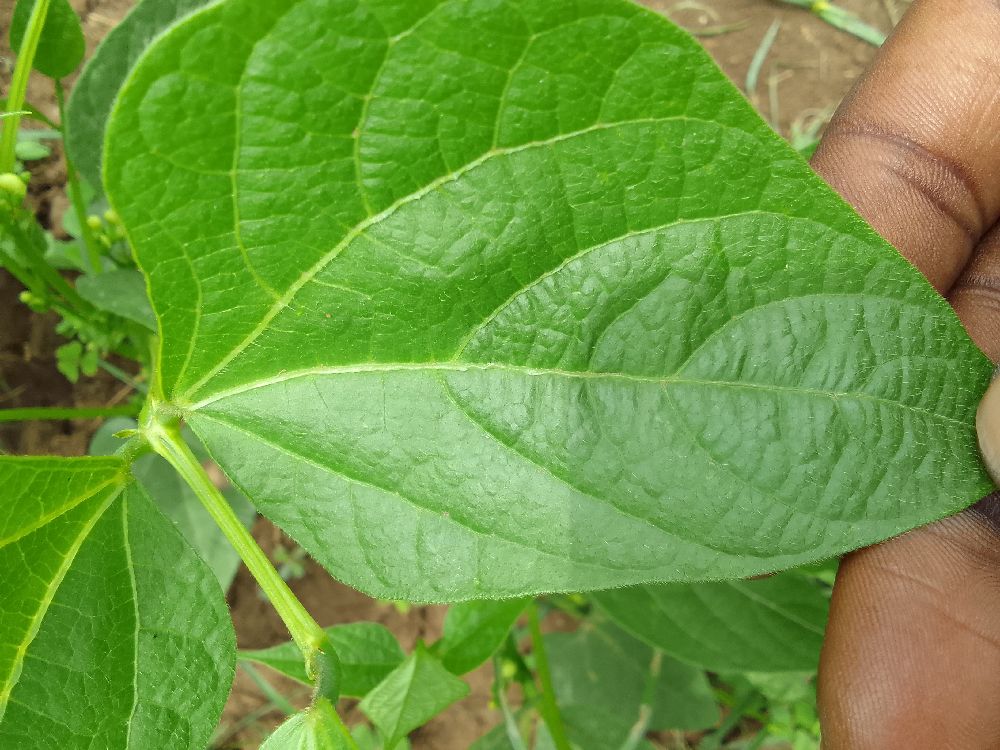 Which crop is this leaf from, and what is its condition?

common bean, healthy
